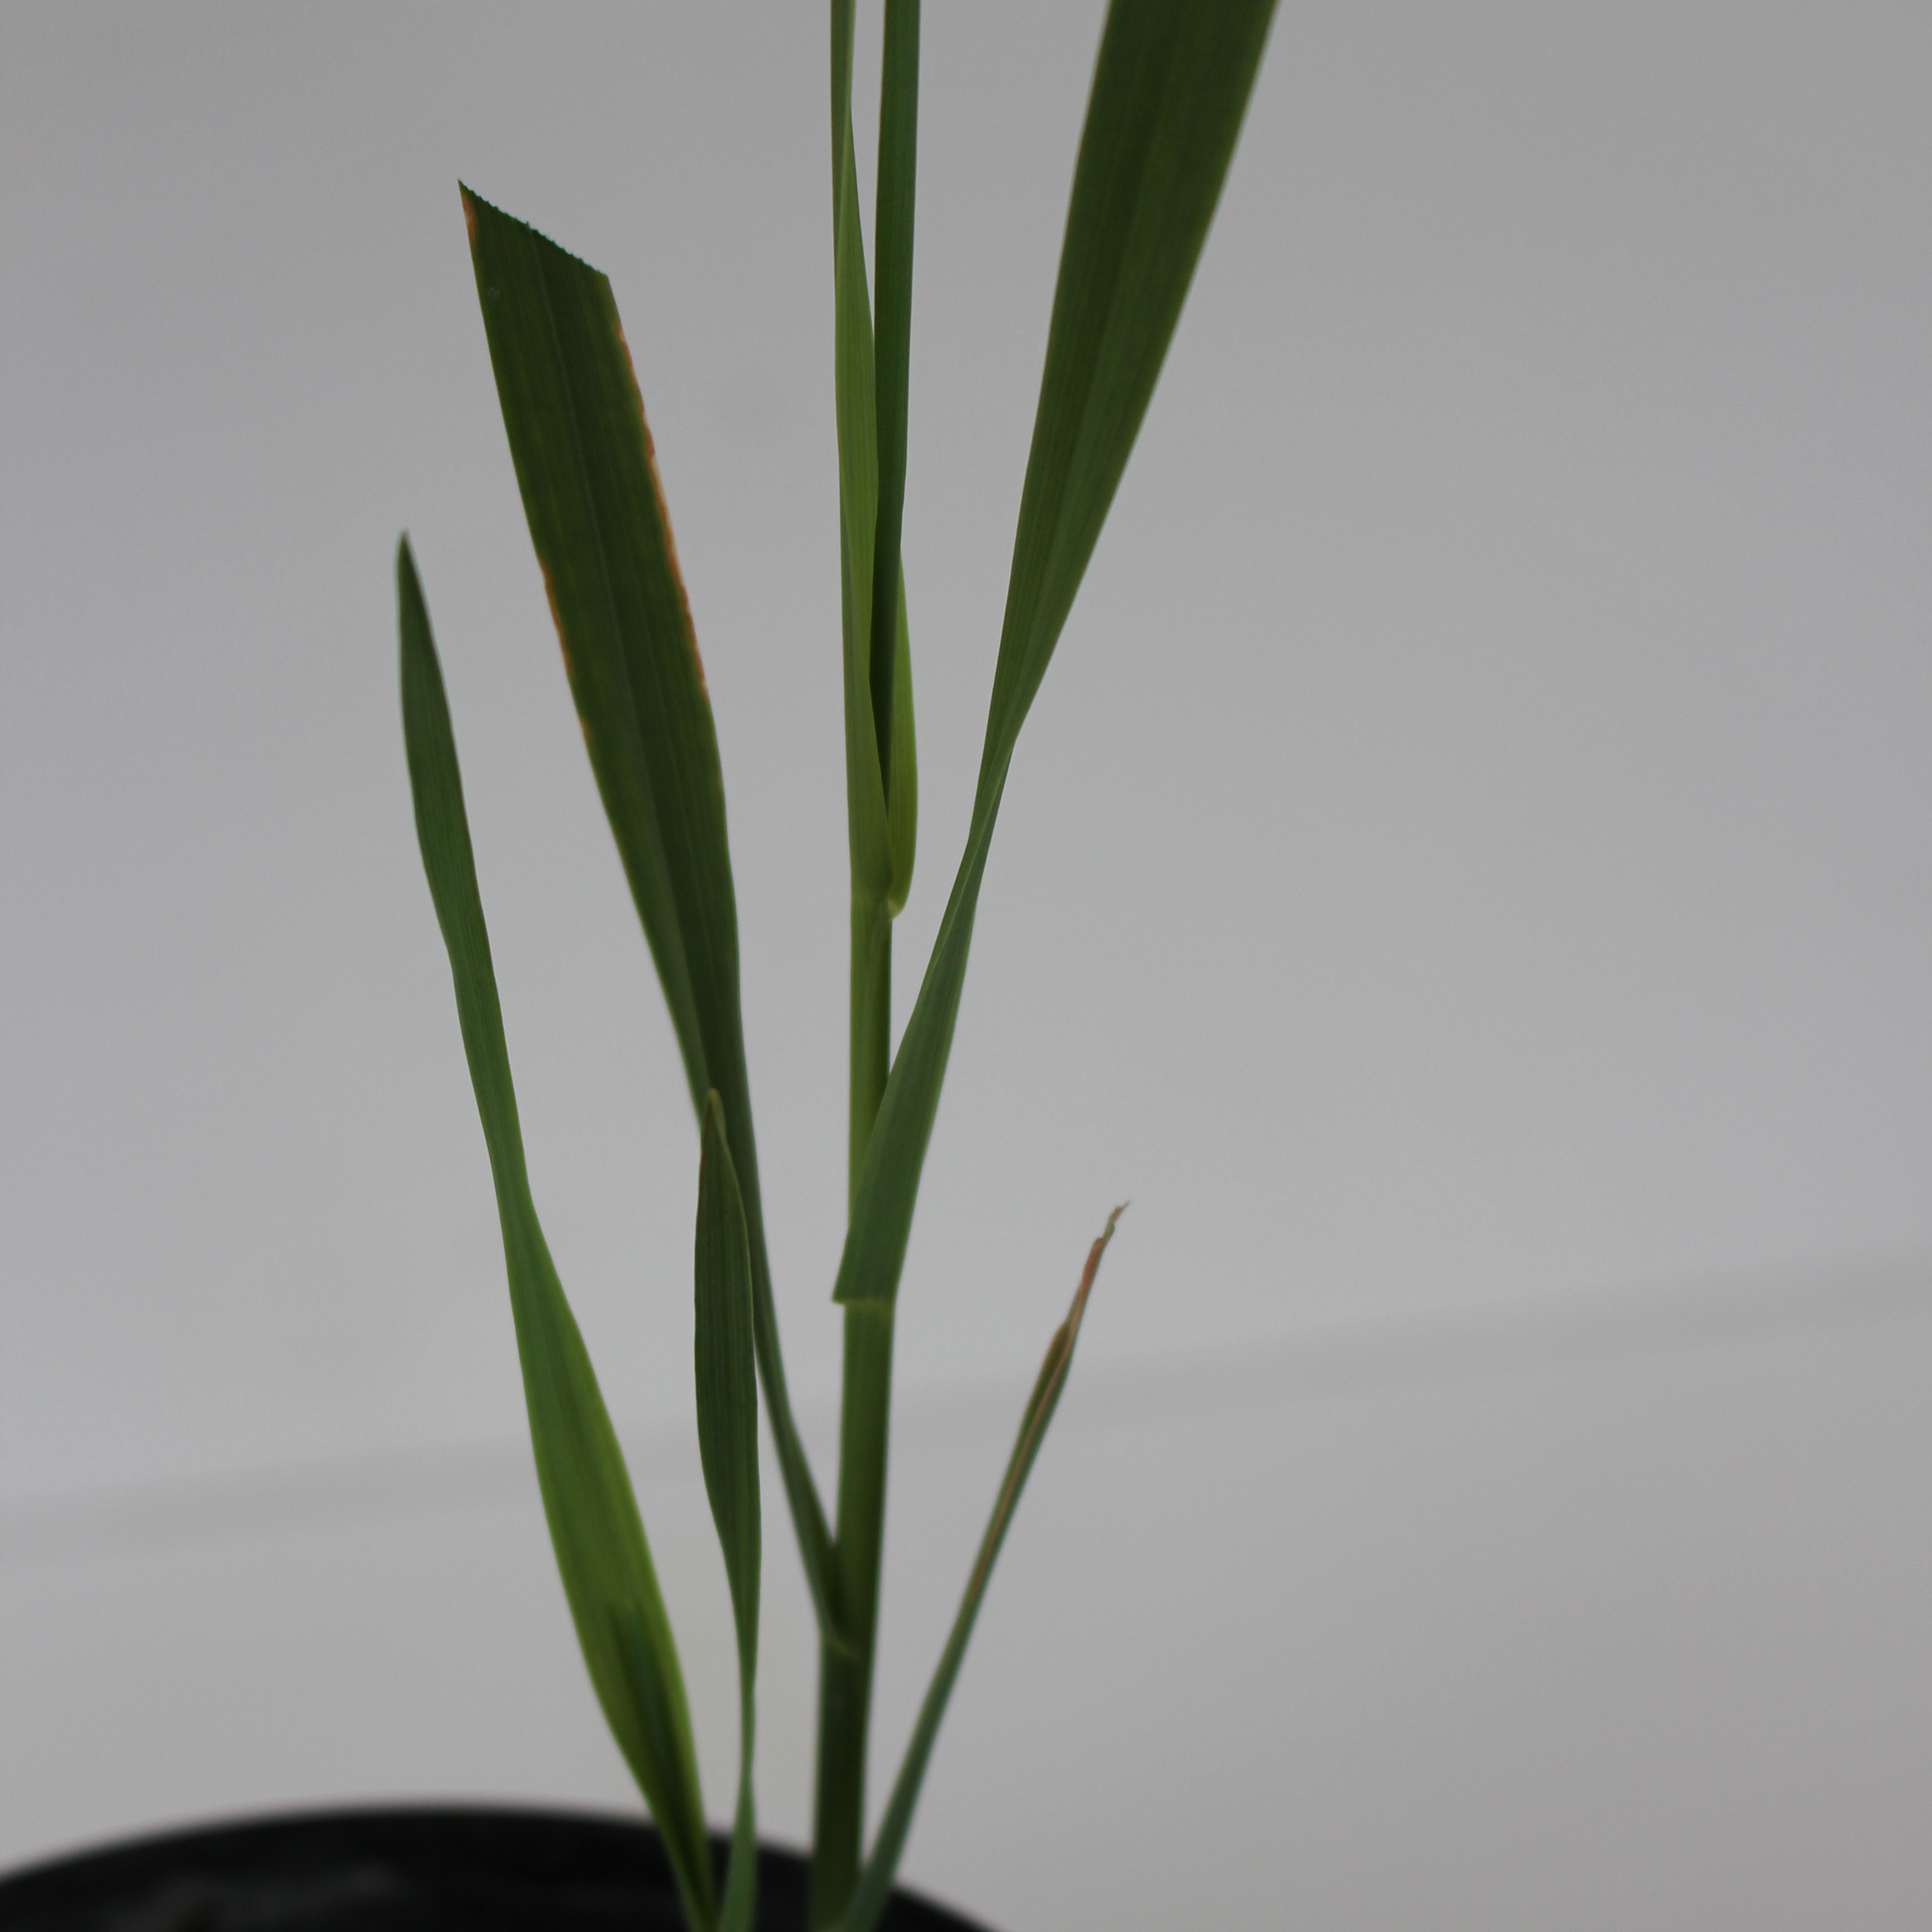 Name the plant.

Avena sterilis
